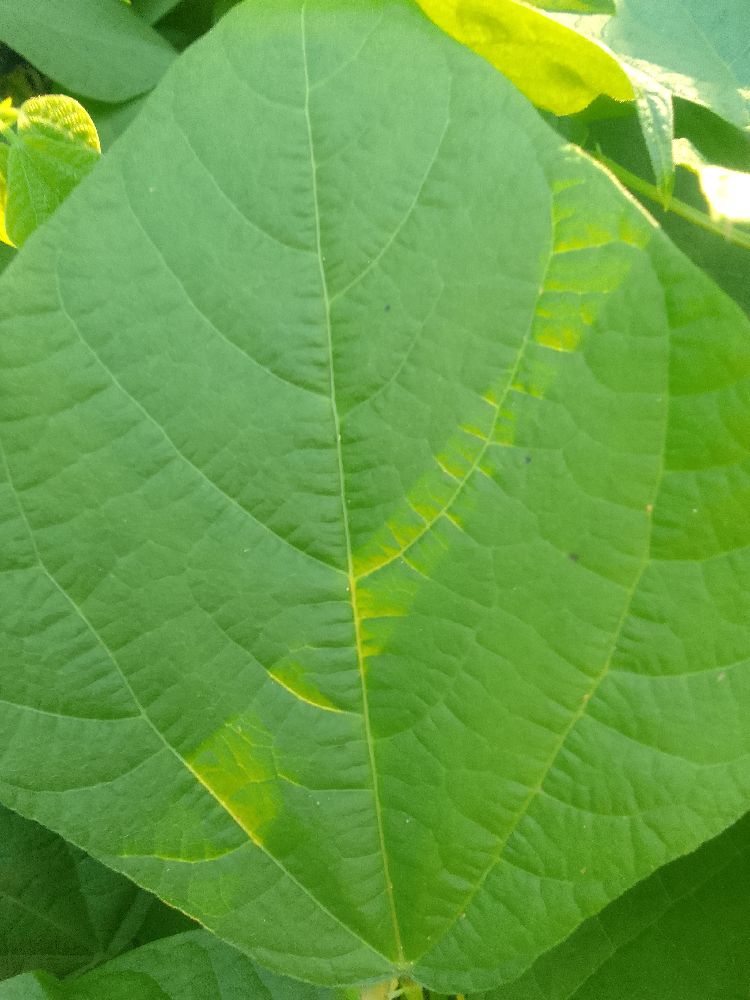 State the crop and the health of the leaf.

common bean, healthy
